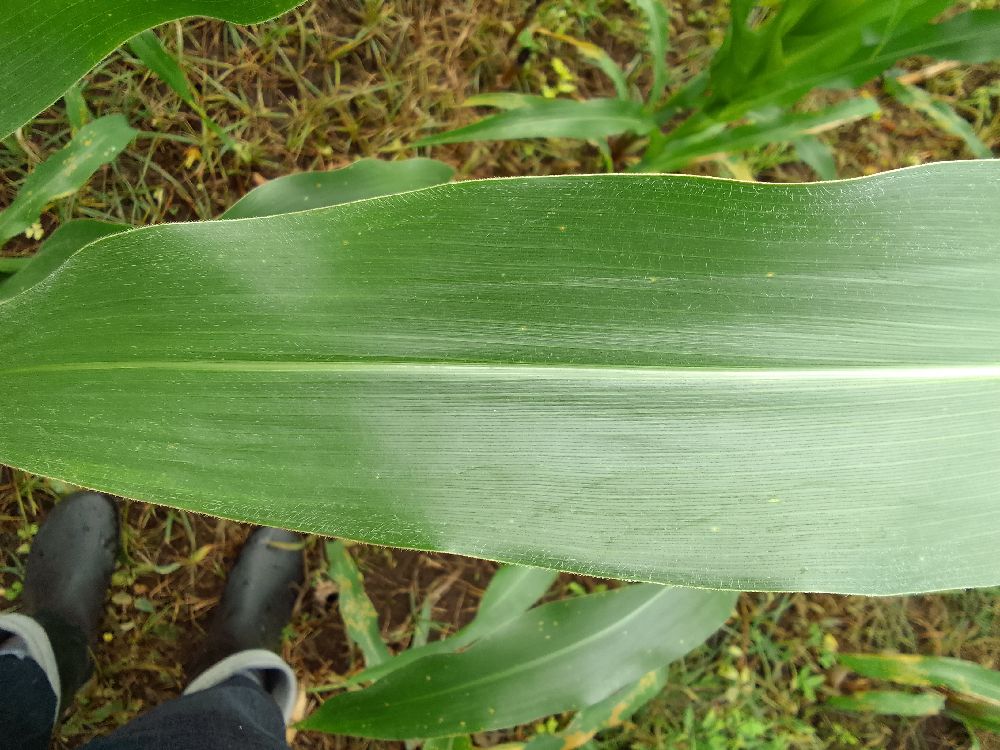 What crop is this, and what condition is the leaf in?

maize, healthy
